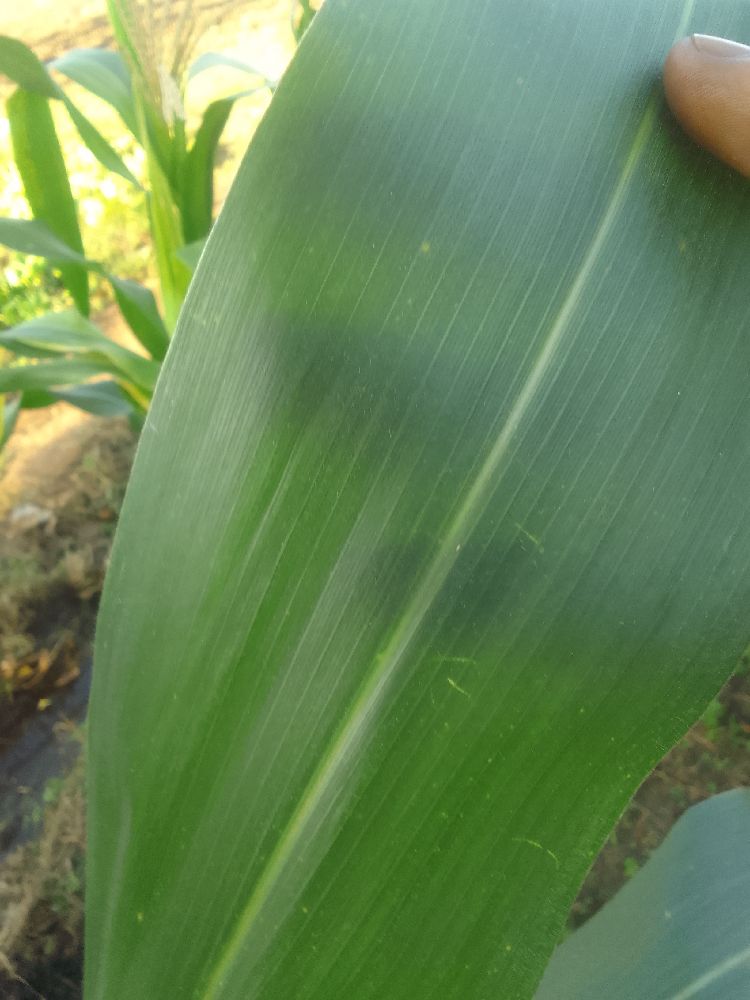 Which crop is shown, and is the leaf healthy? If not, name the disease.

maize, healthy
